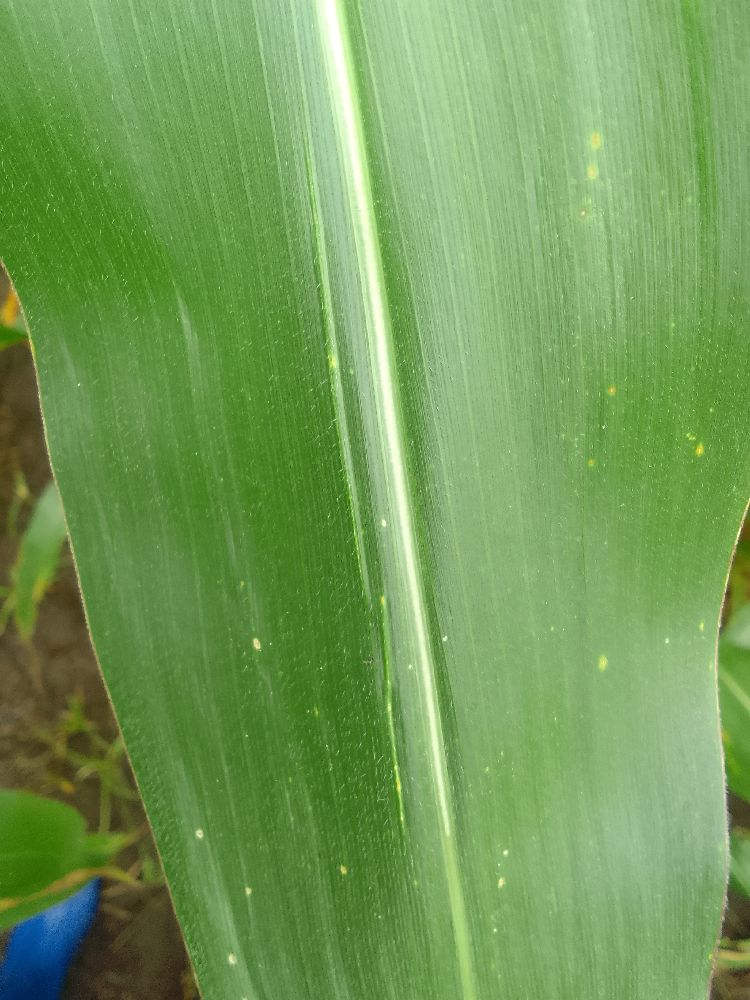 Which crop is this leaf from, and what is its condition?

maize, healthy
